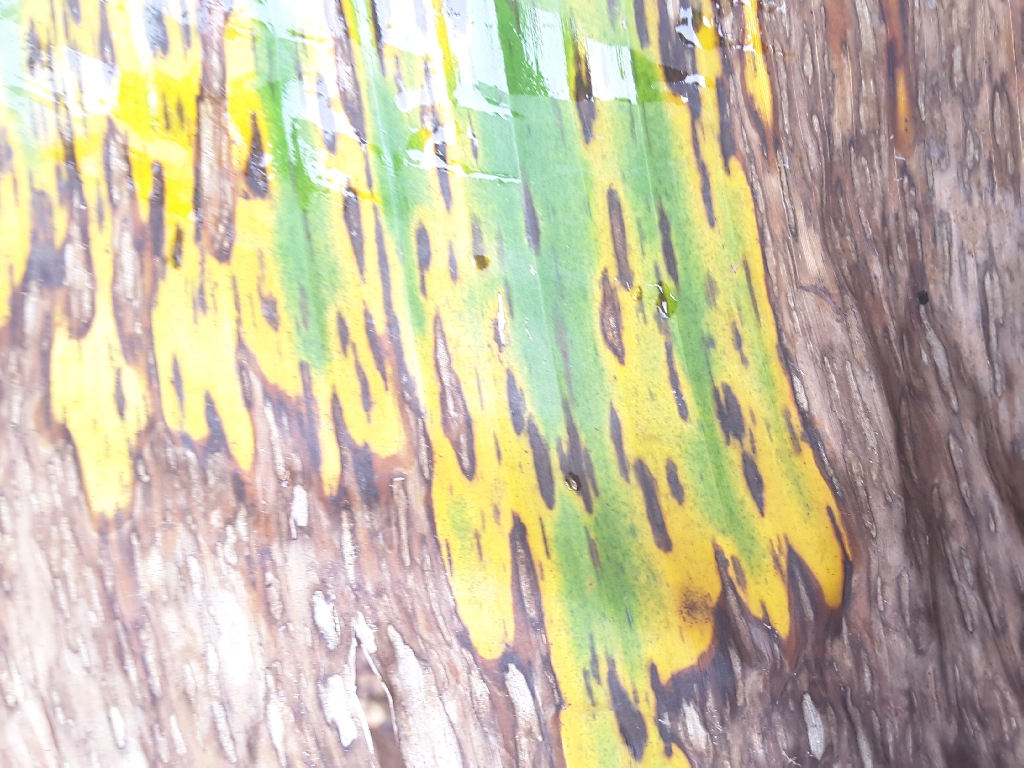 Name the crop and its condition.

banana, black sigatoka
